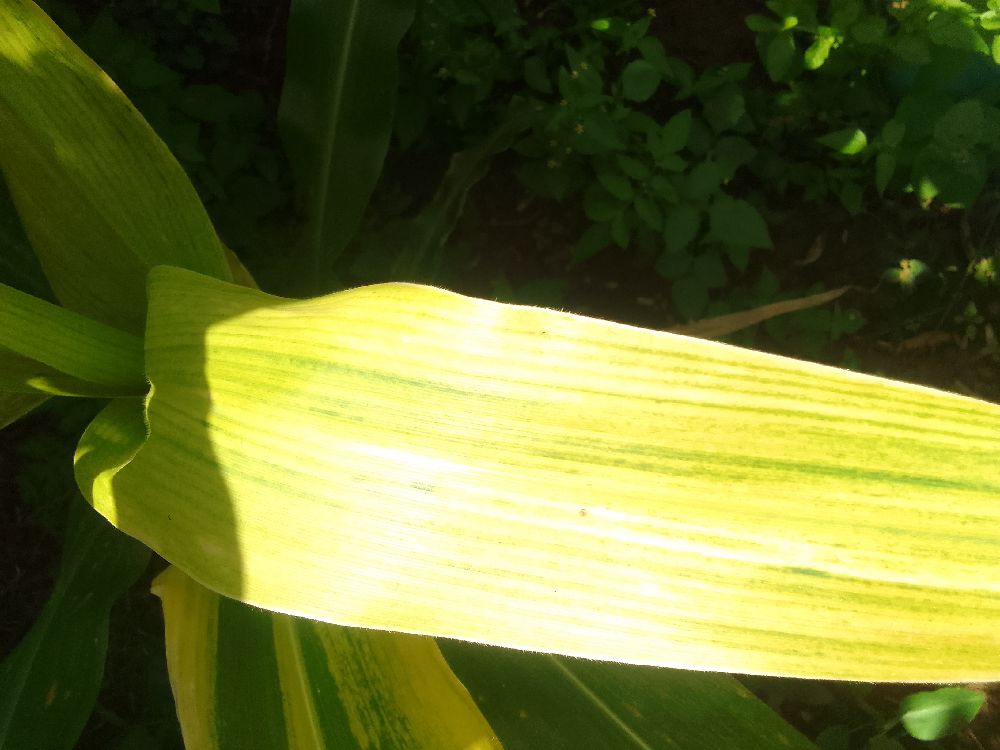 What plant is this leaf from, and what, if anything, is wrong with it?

maize, maize lethal necrosis
